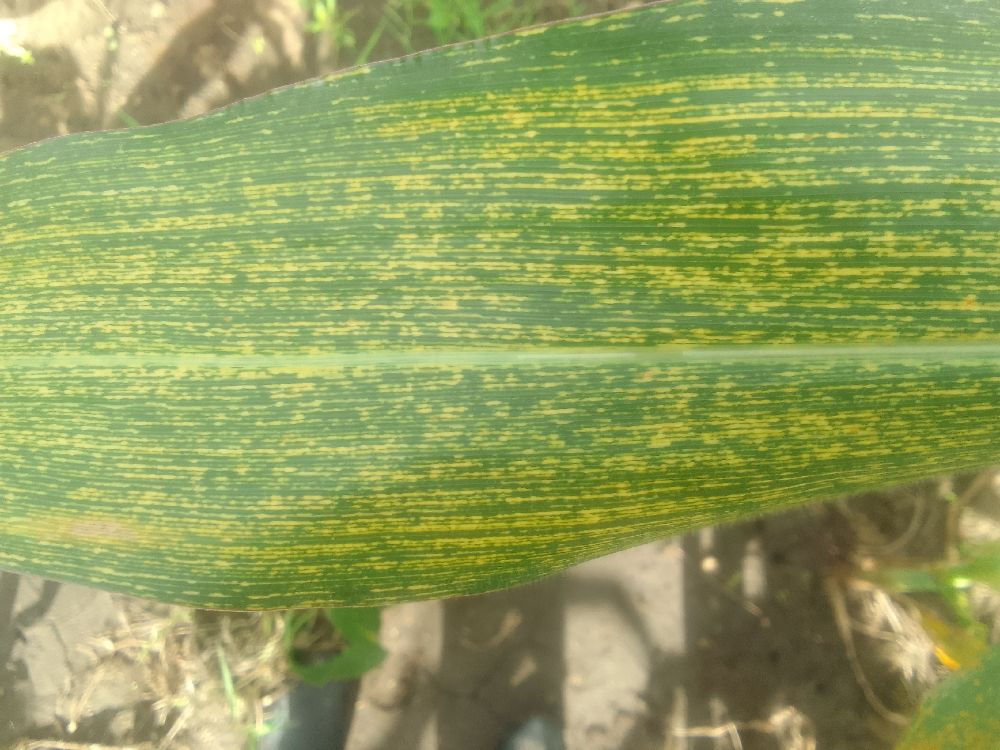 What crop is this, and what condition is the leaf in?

maize, maize streak virus
